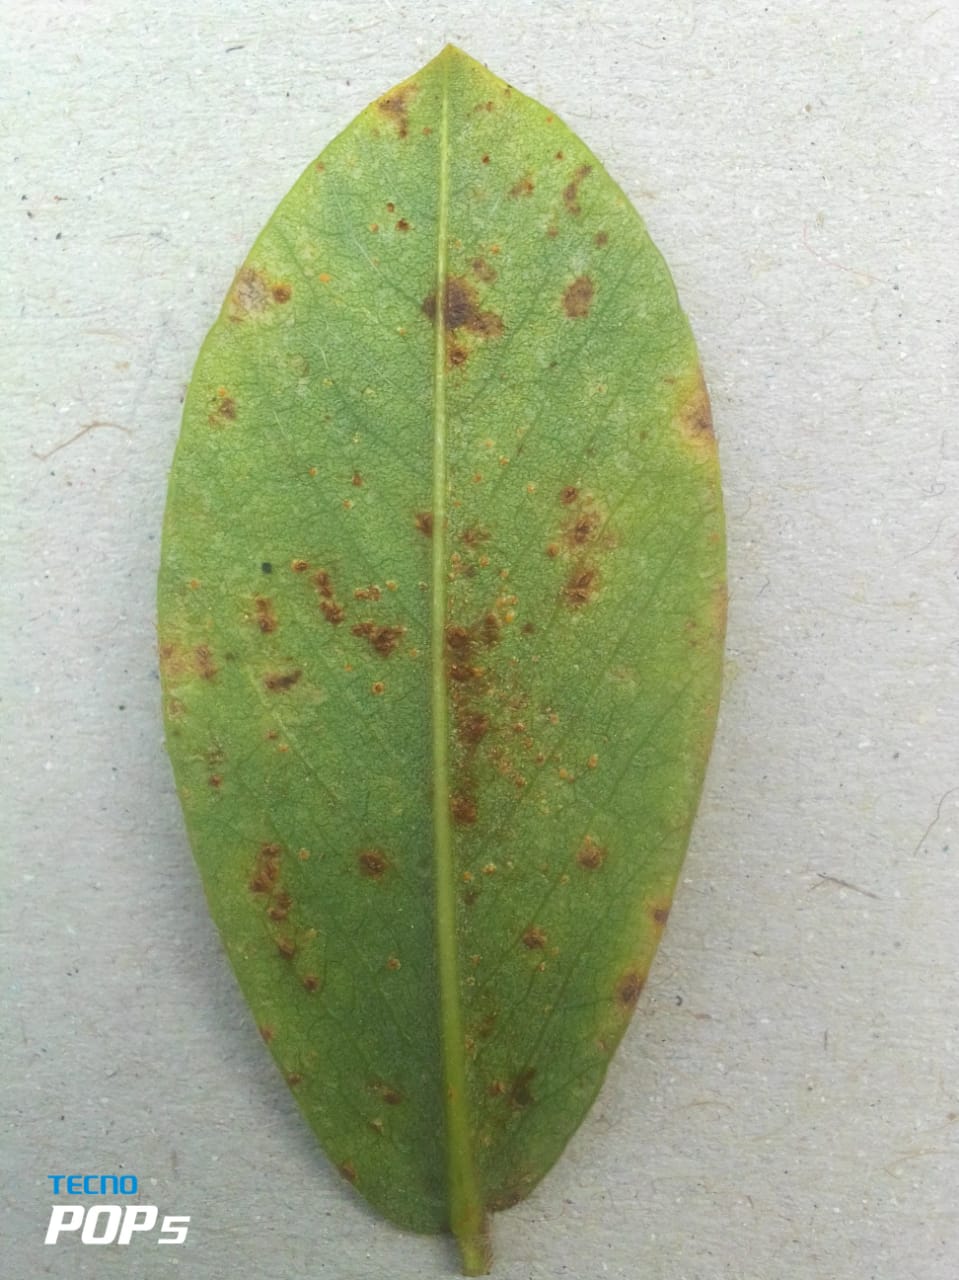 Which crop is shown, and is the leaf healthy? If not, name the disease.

peanut, puccinia arachidis
